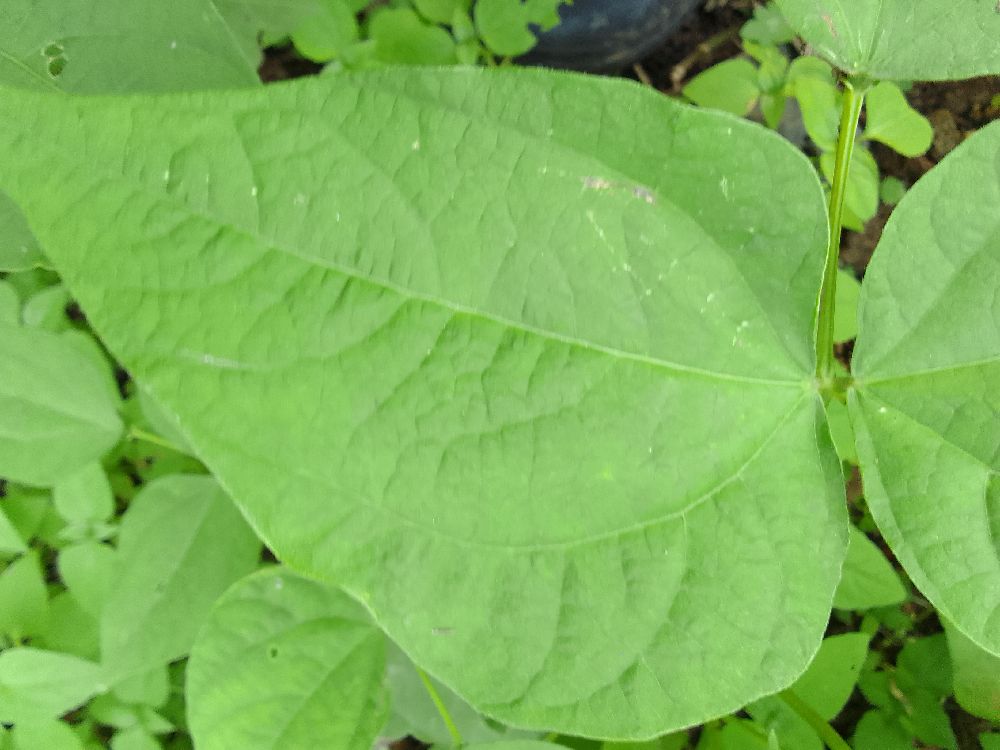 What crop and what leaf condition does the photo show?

common bean, healthy
